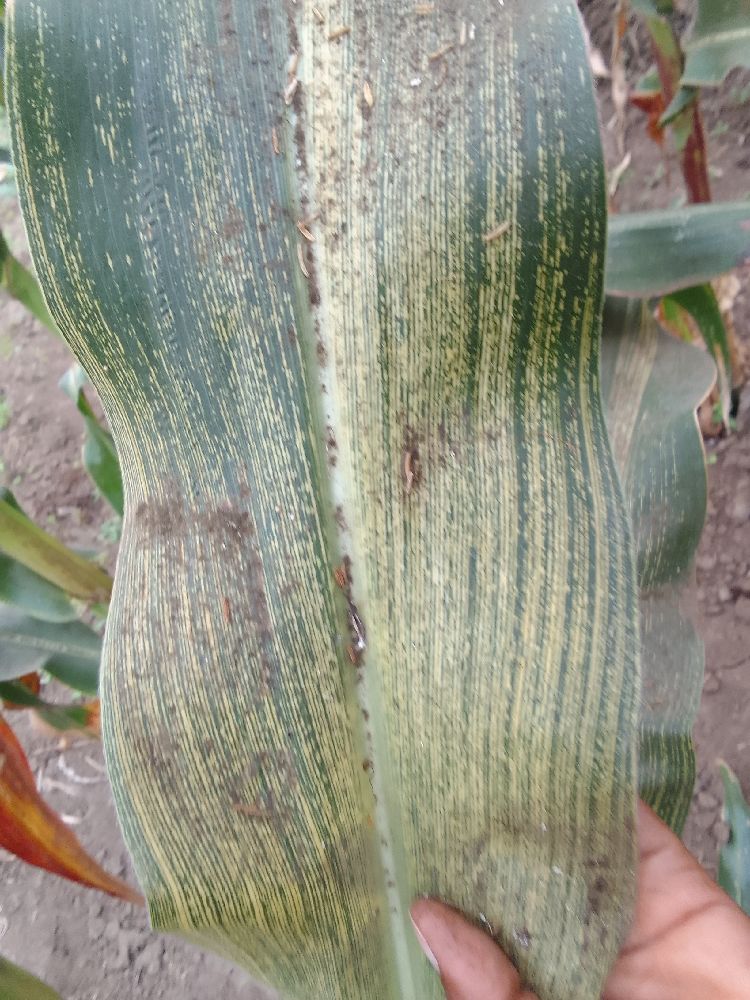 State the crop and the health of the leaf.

maize, maize streak virus
